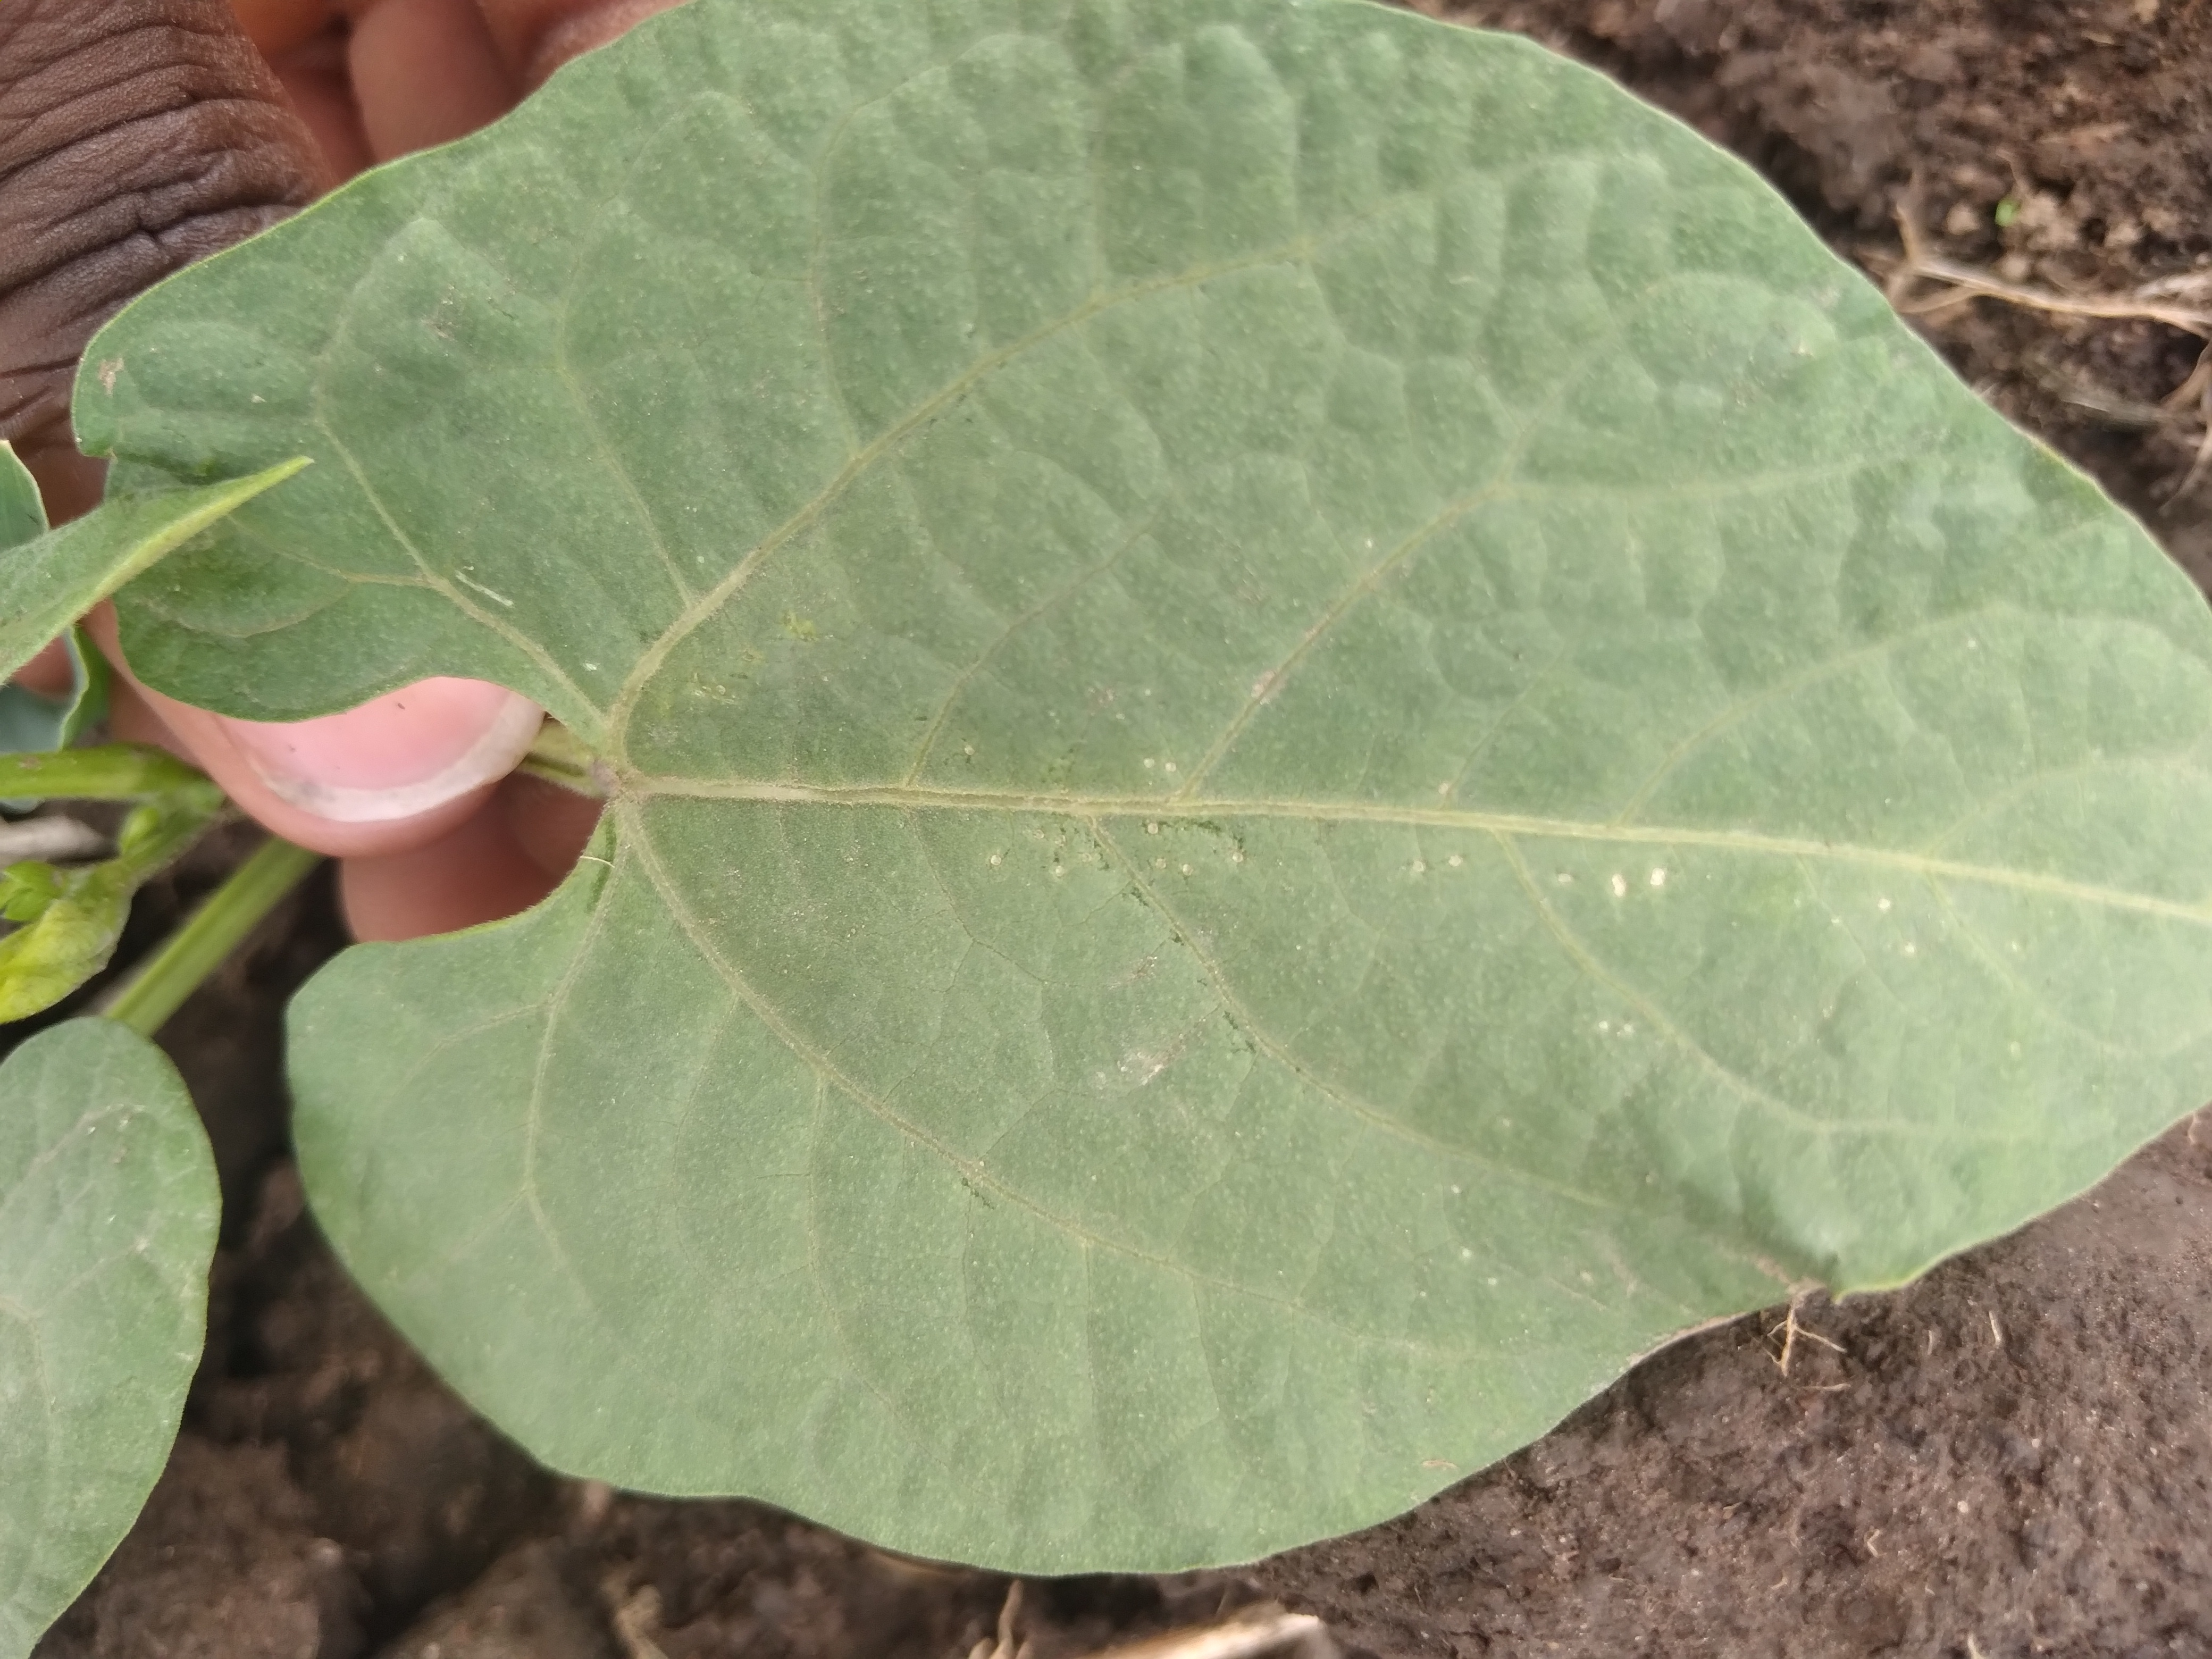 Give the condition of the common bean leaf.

healthy
